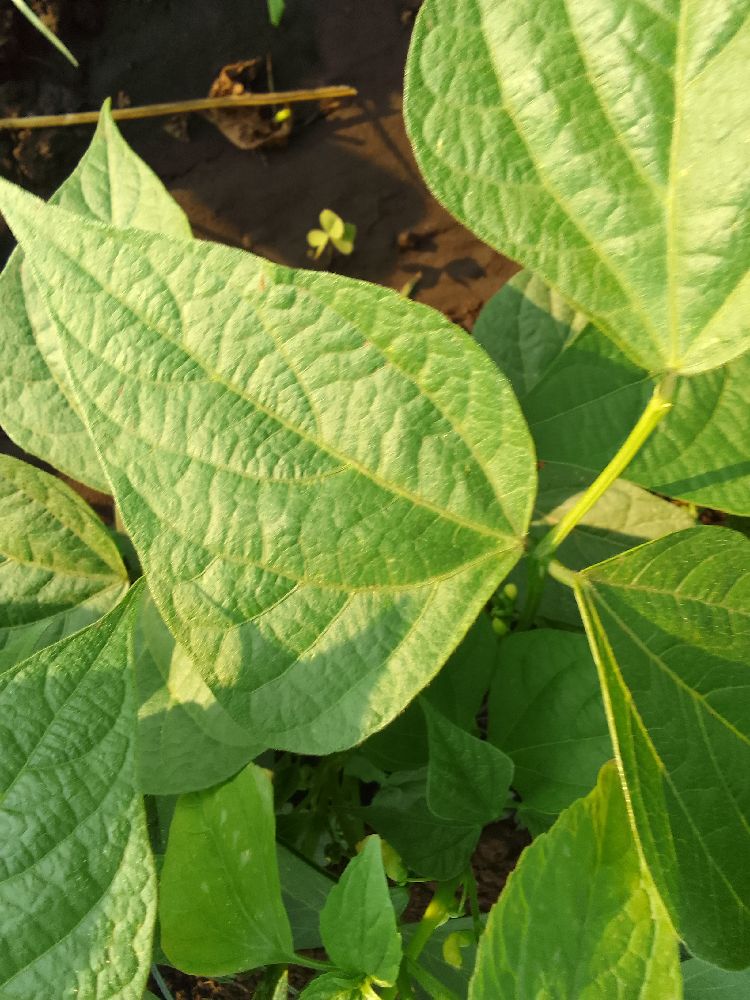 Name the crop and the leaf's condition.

common bean, healthy
